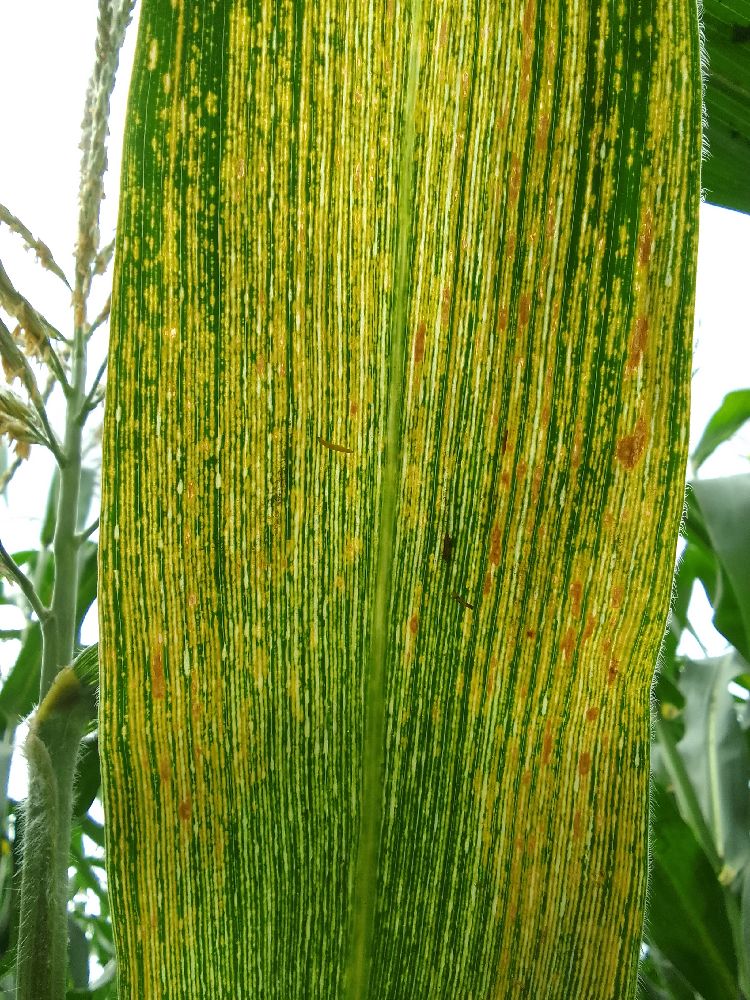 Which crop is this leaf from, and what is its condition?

maize, maize streak virus
